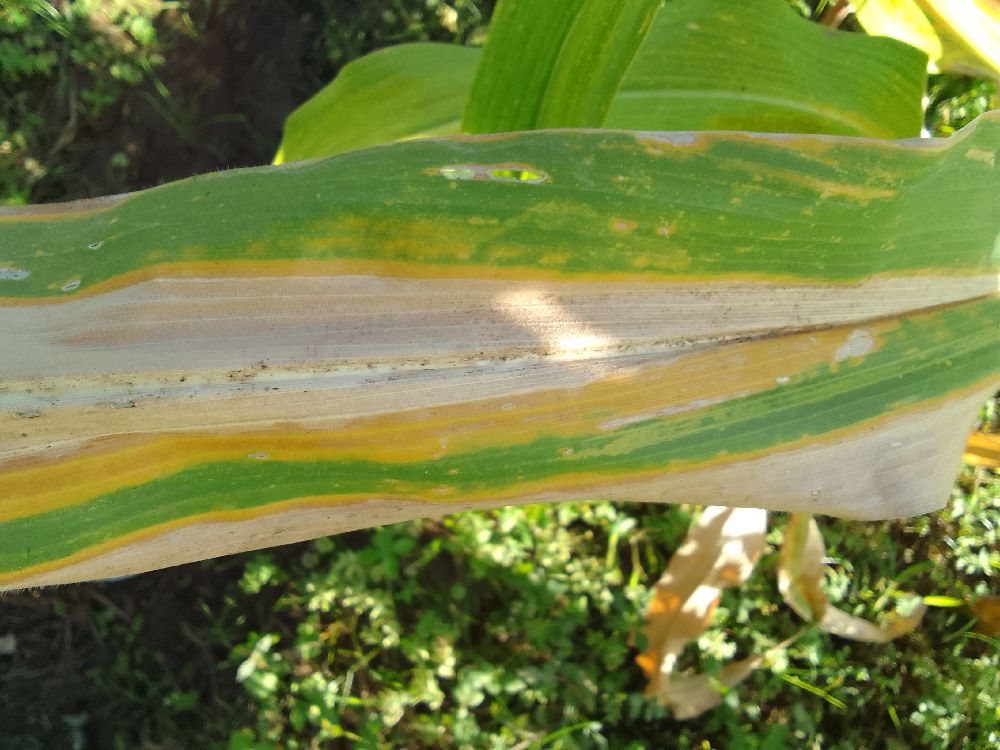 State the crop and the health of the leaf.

maize, maize lethal necrosis
